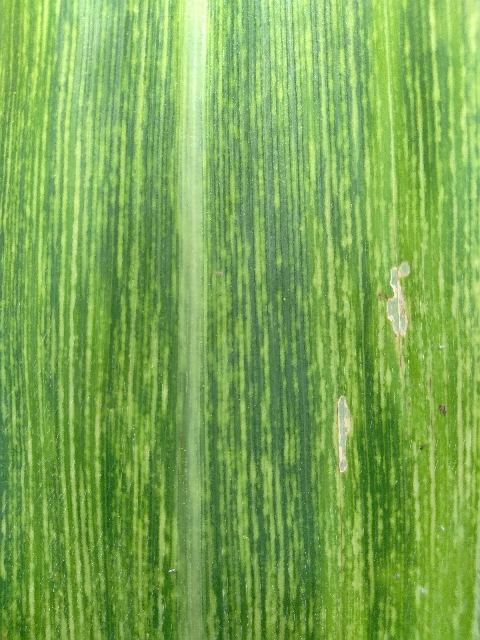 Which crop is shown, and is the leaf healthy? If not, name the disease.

maize, maize streak virus
